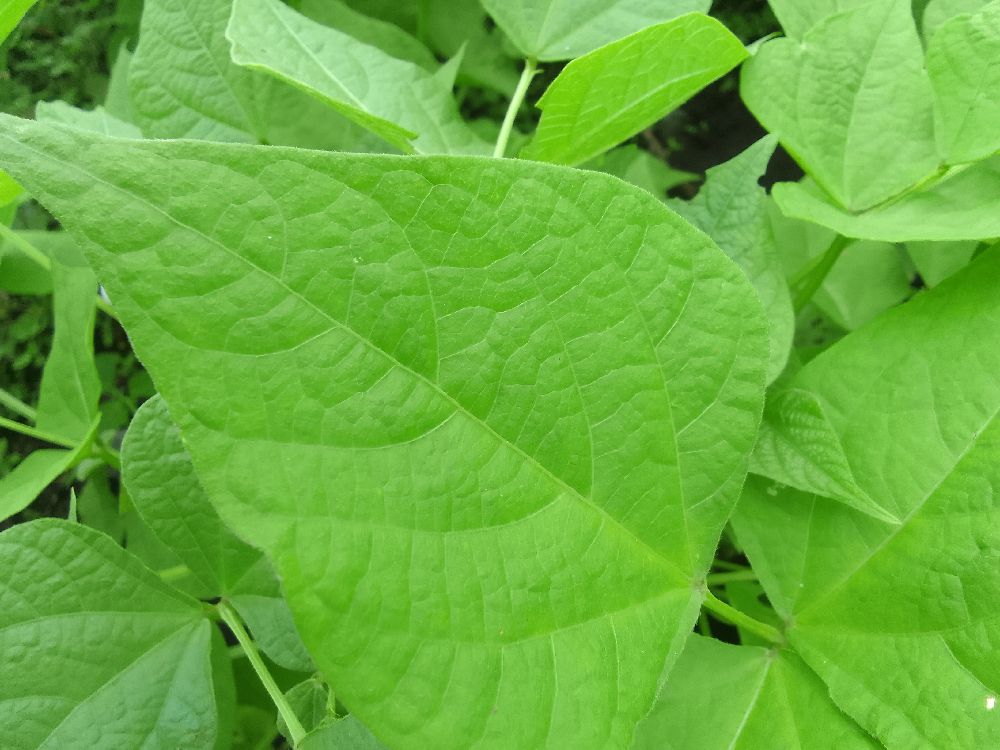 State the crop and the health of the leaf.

common bean, healthy
